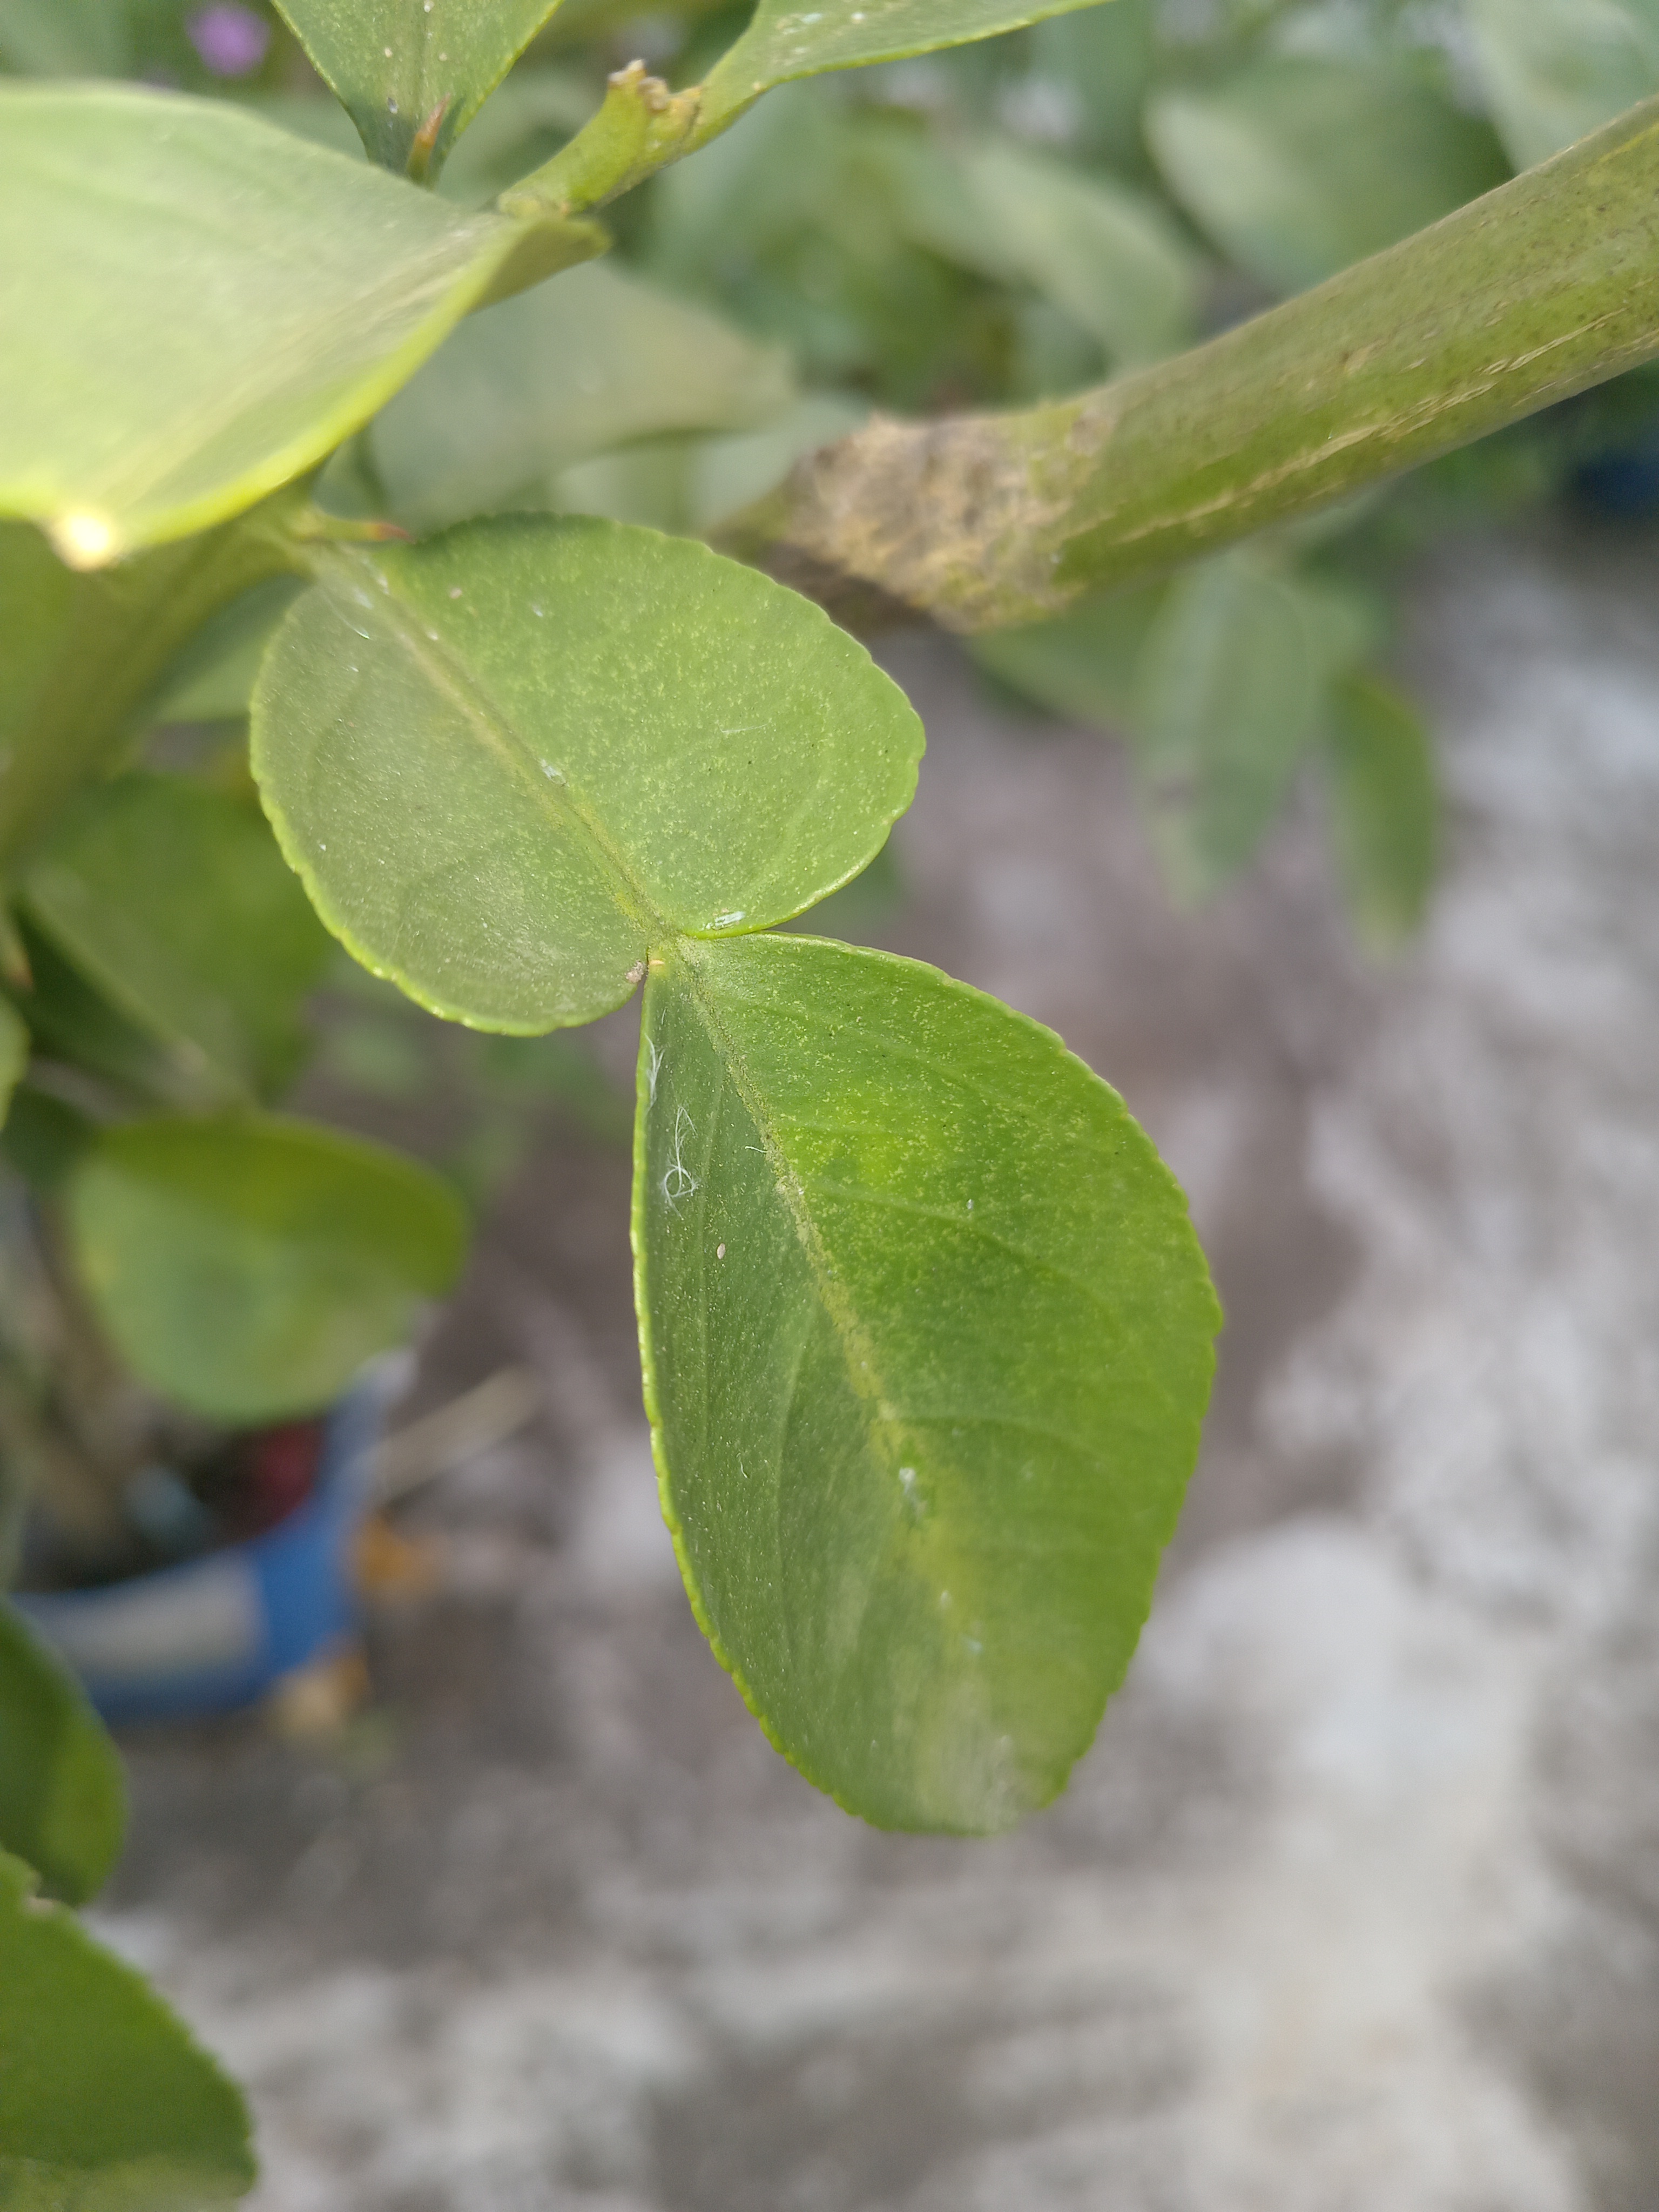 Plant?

lemon
